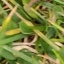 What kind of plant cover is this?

grass
